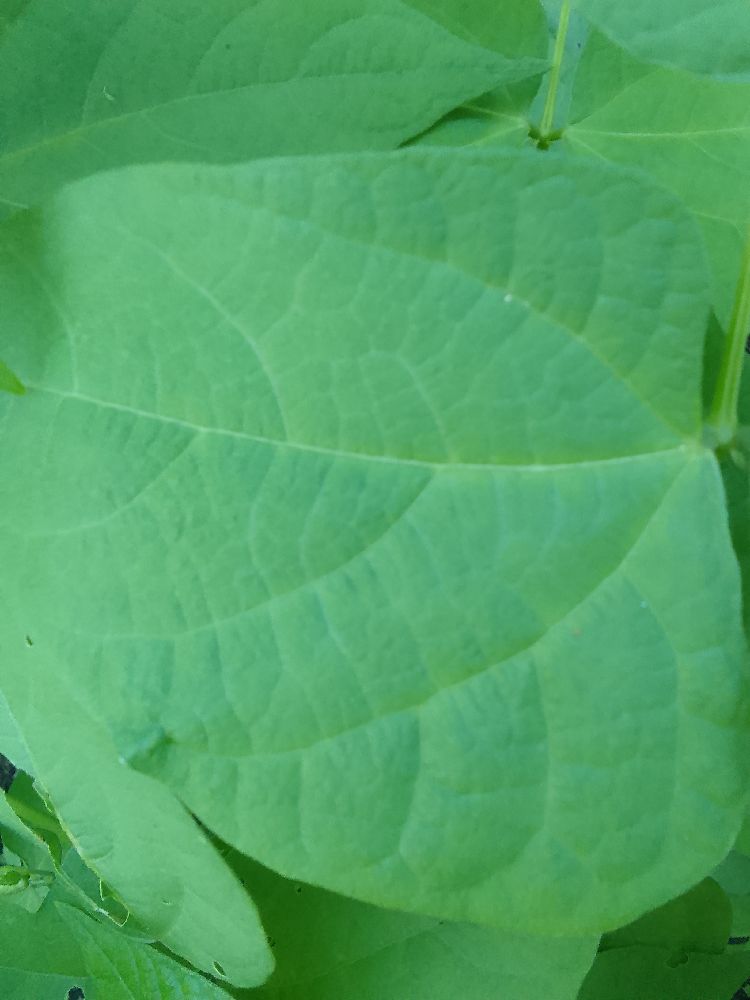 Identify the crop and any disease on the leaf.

common bean, healthy
